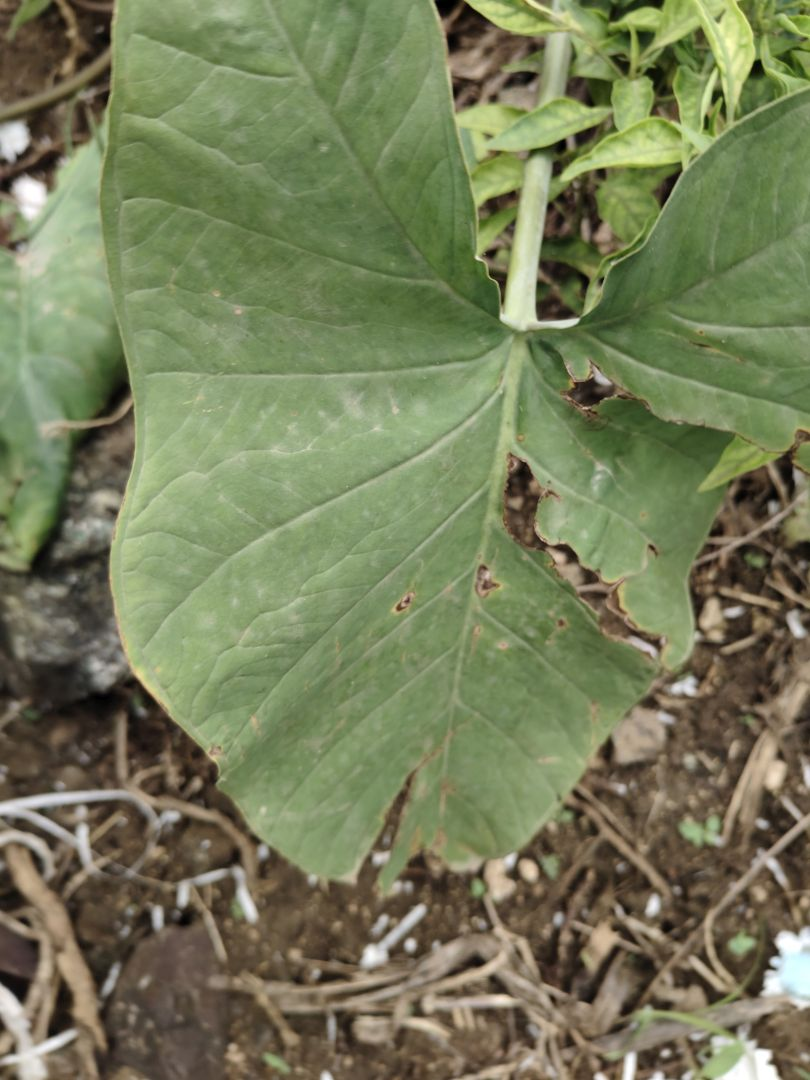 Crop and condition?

taro, leaf blight
